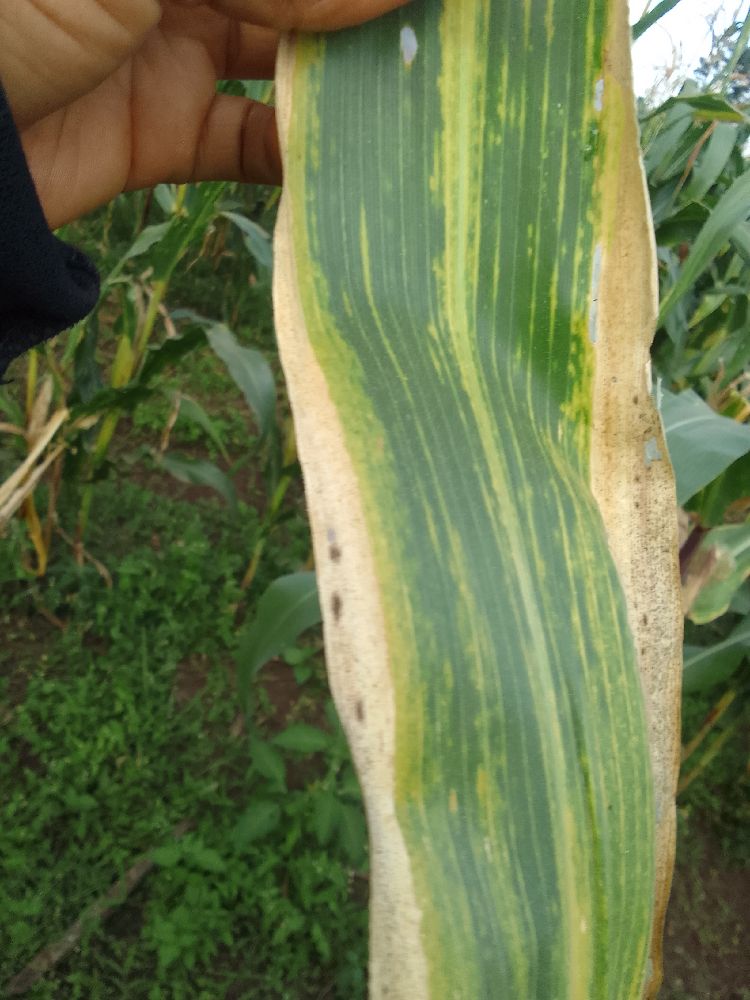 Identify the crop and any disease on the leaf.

maize, maize lethal necrosis
